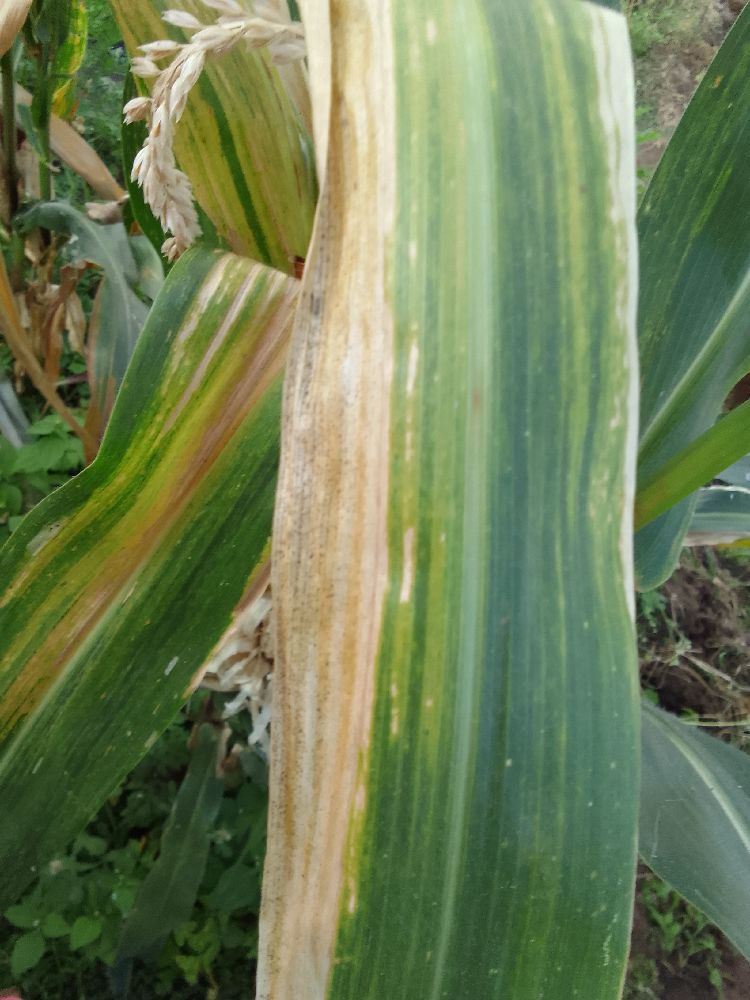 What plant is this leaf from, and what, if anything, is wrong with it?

maize, maize lethal necrosis
